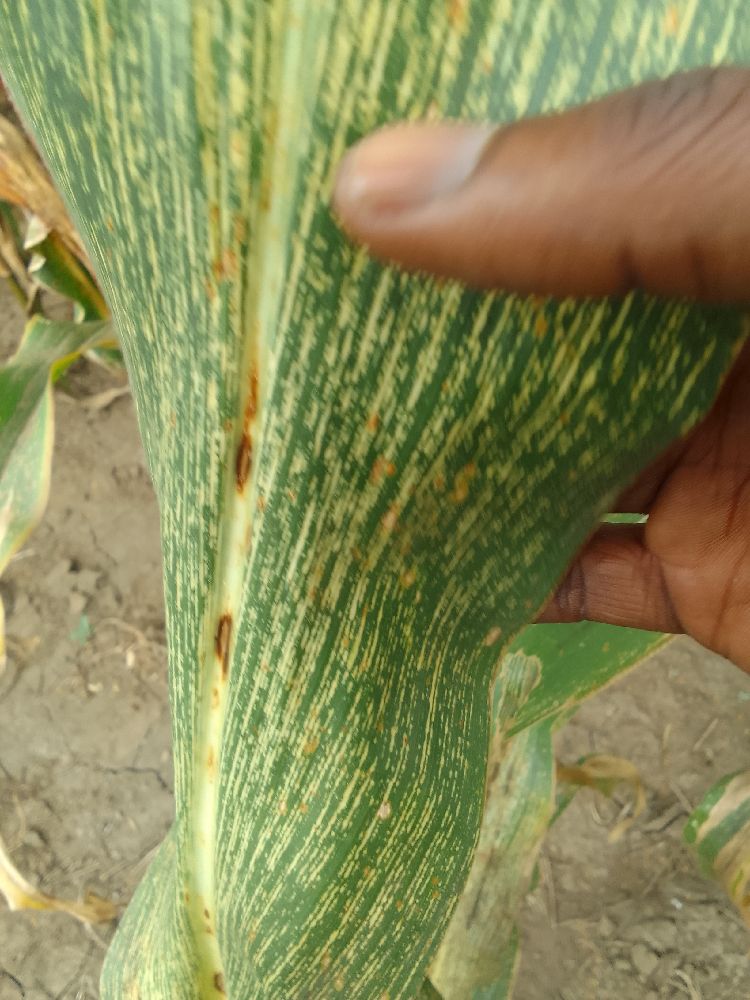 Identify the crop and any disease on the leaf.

maize, maize streak virus
